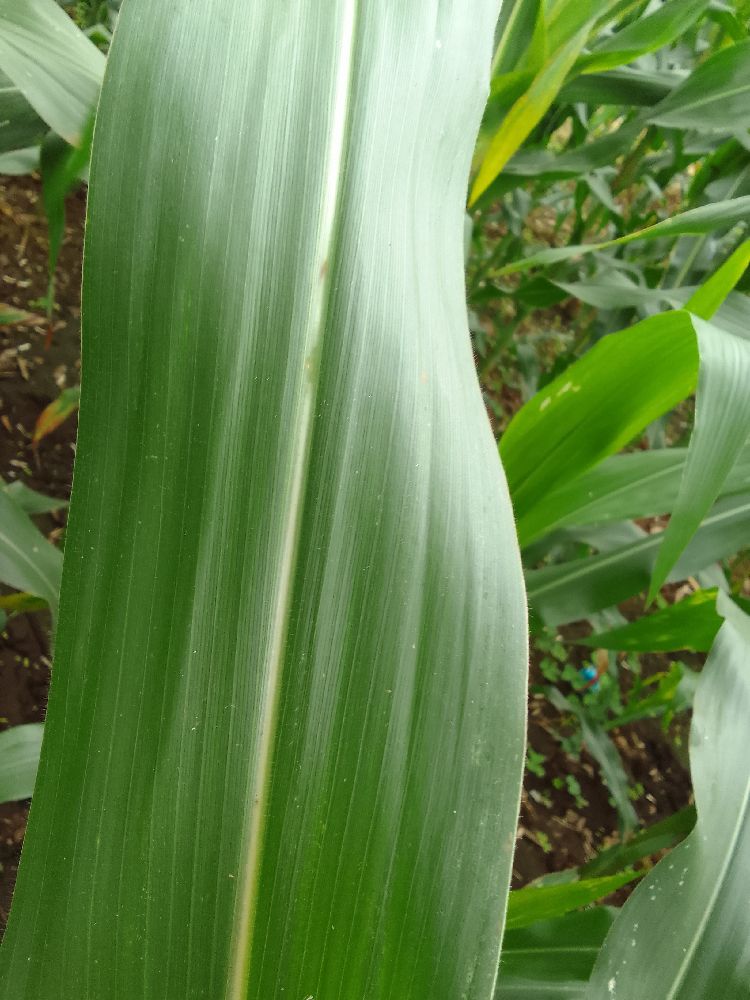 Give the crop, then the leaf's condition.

maize, healthy
